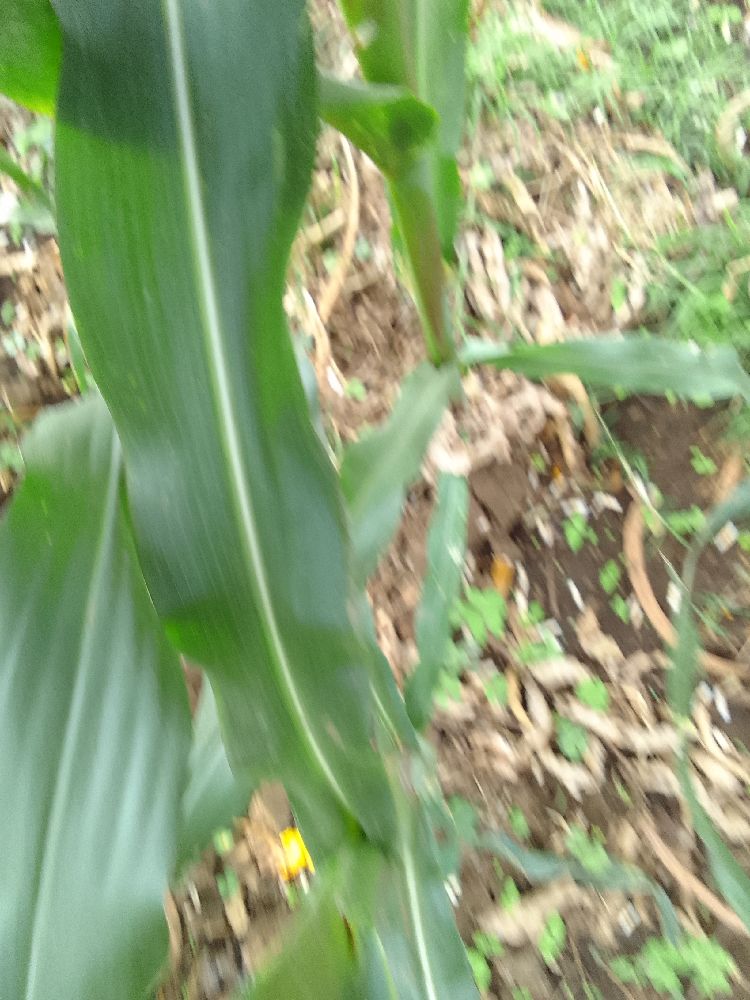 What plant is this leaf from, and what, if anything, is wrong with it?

maize, healthy
